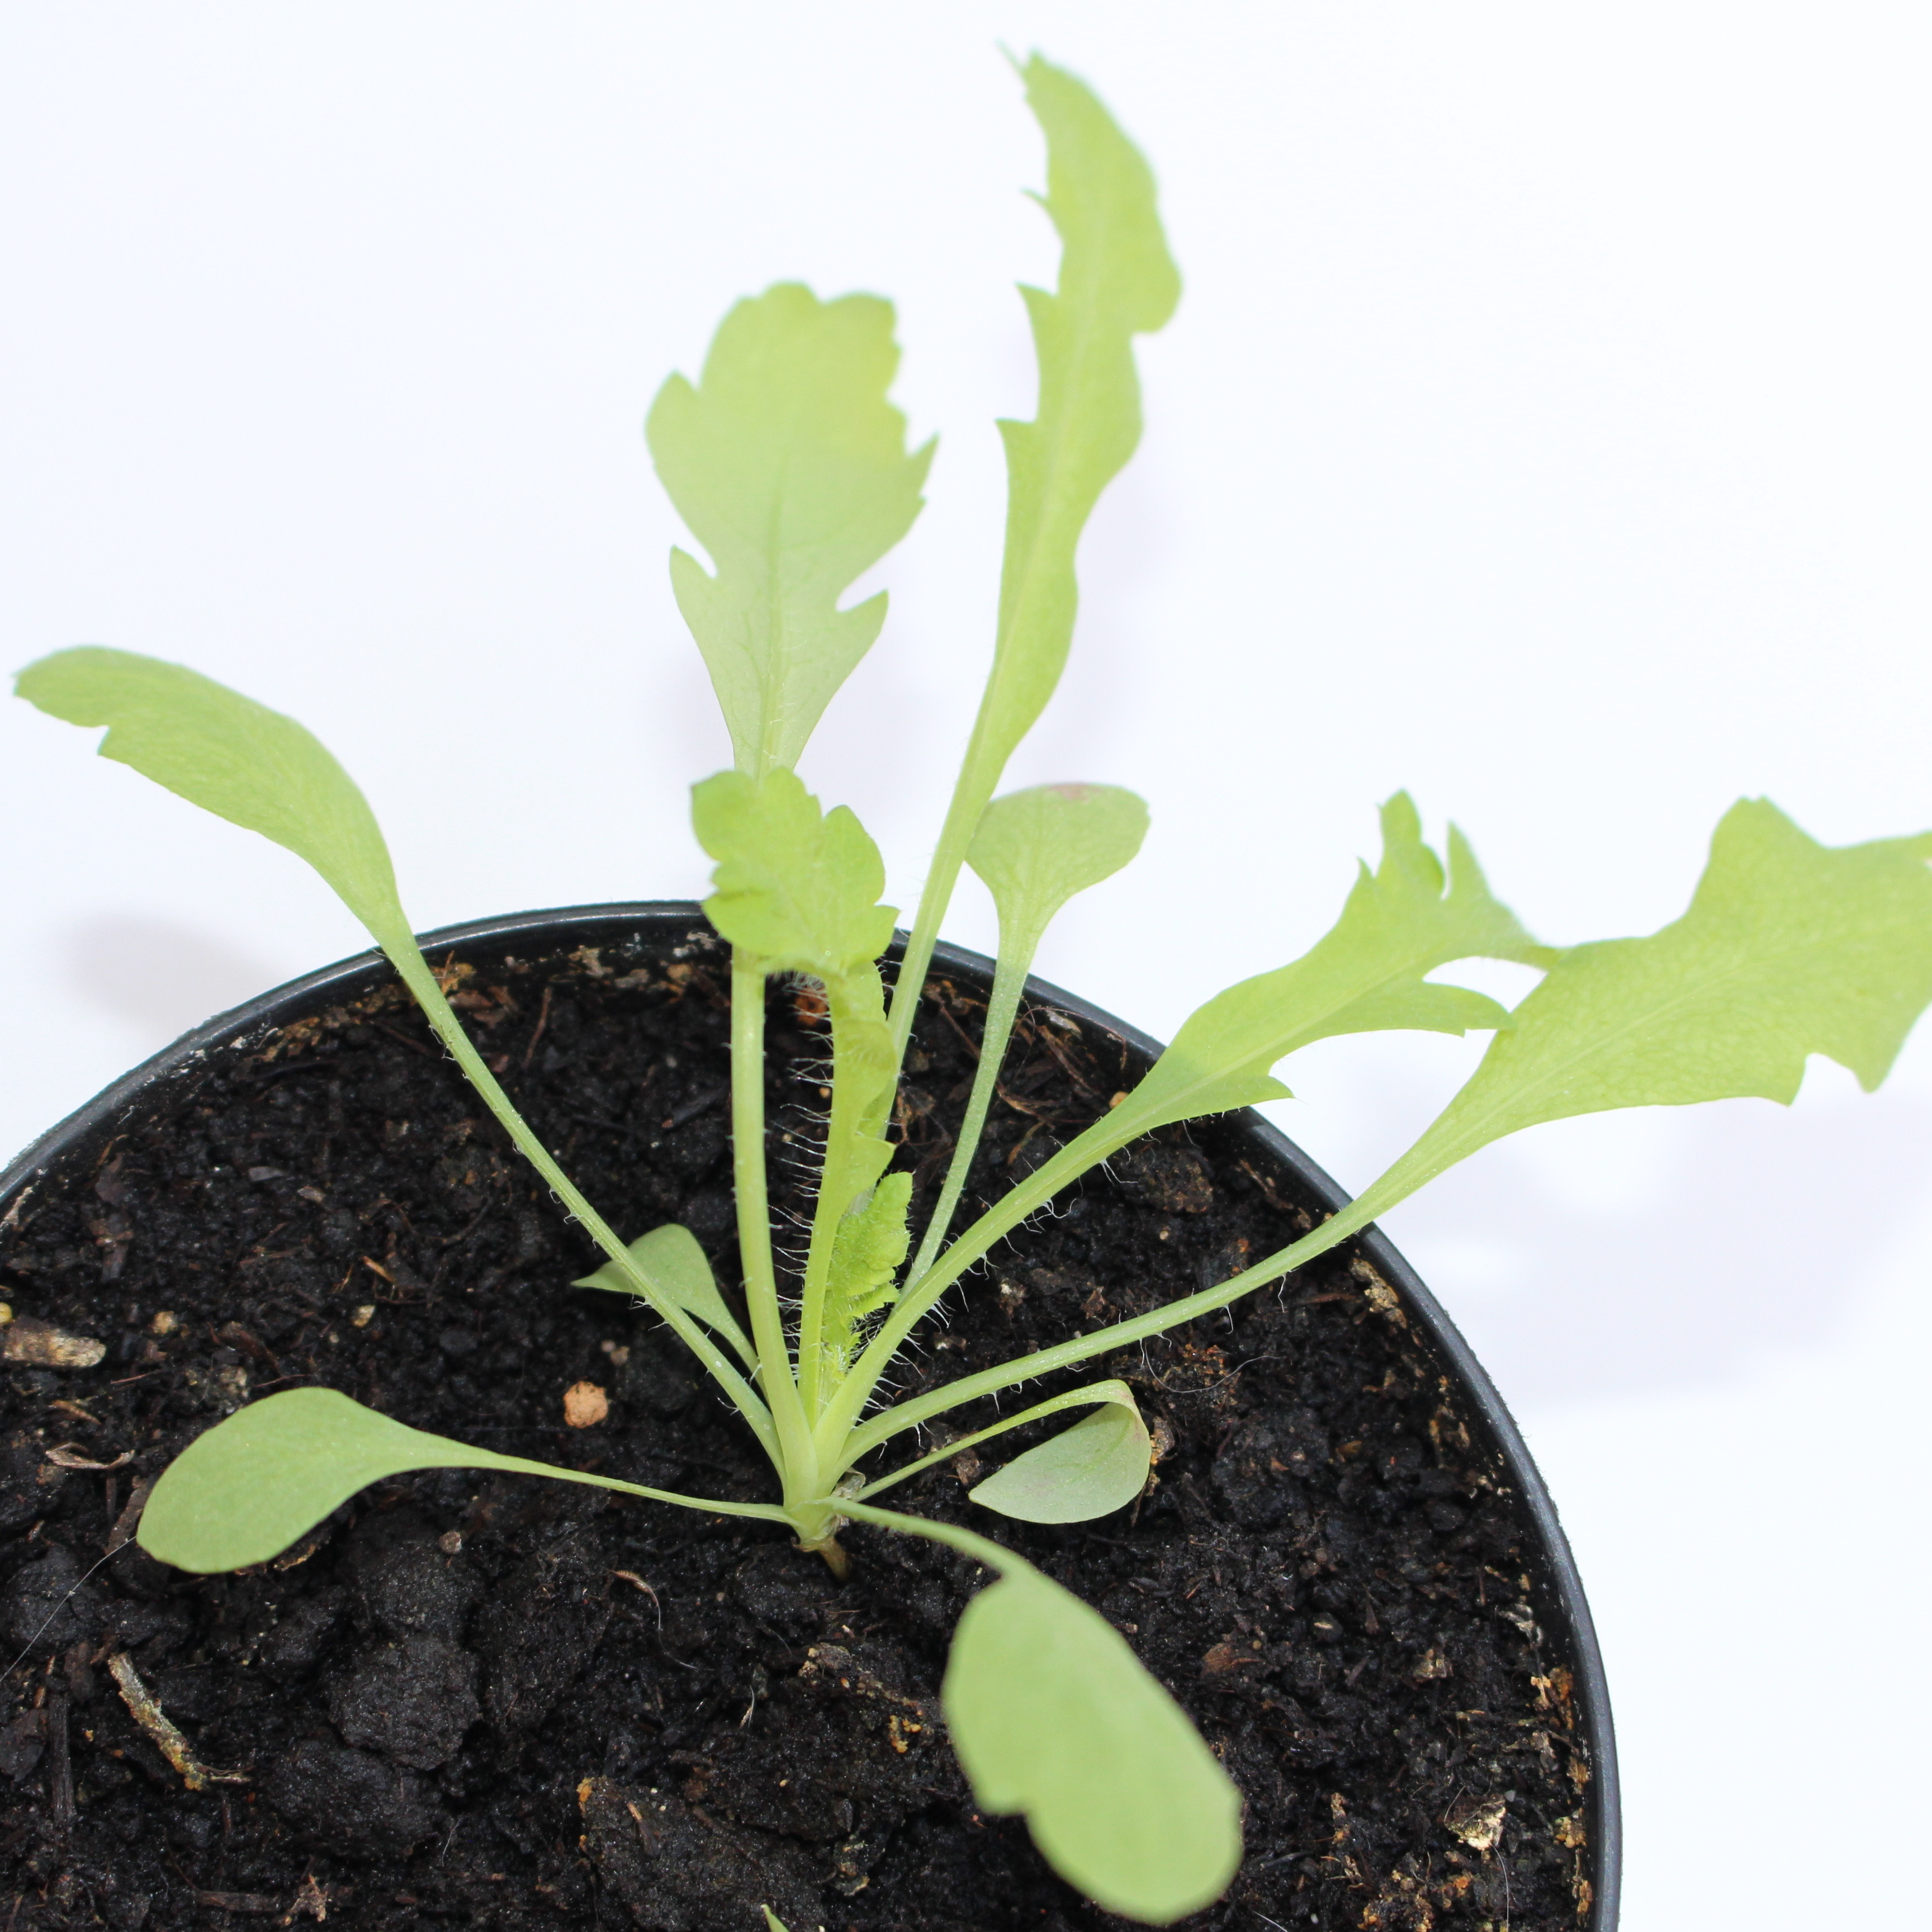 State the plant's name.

Papaver rhoeas
